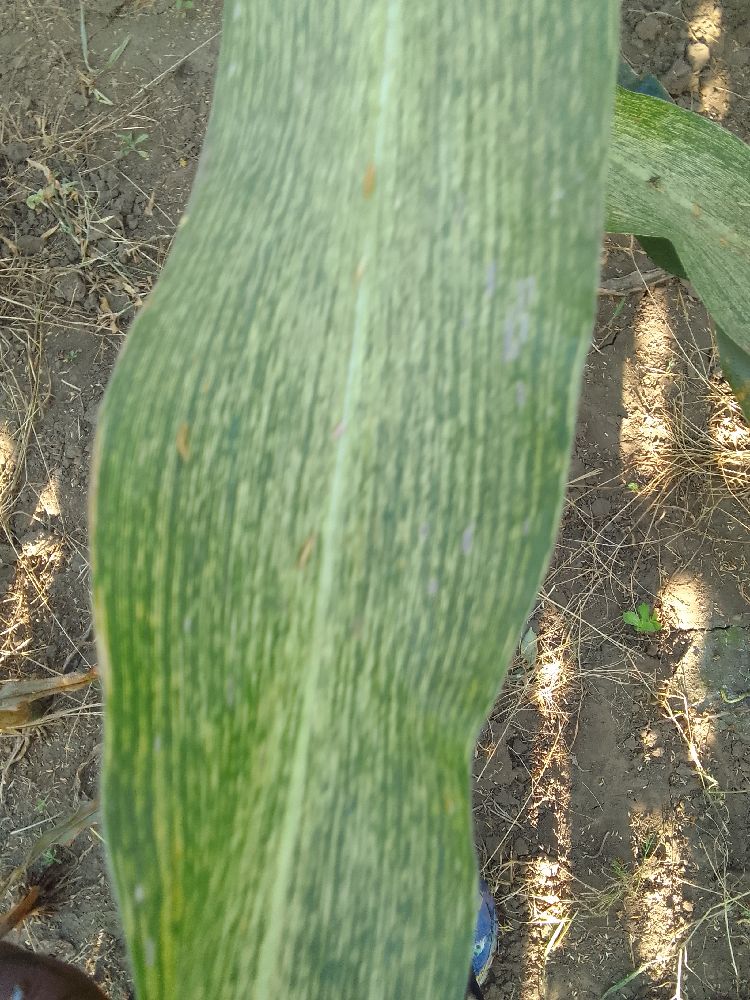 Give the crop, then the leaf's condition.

maize, maize streak virus
